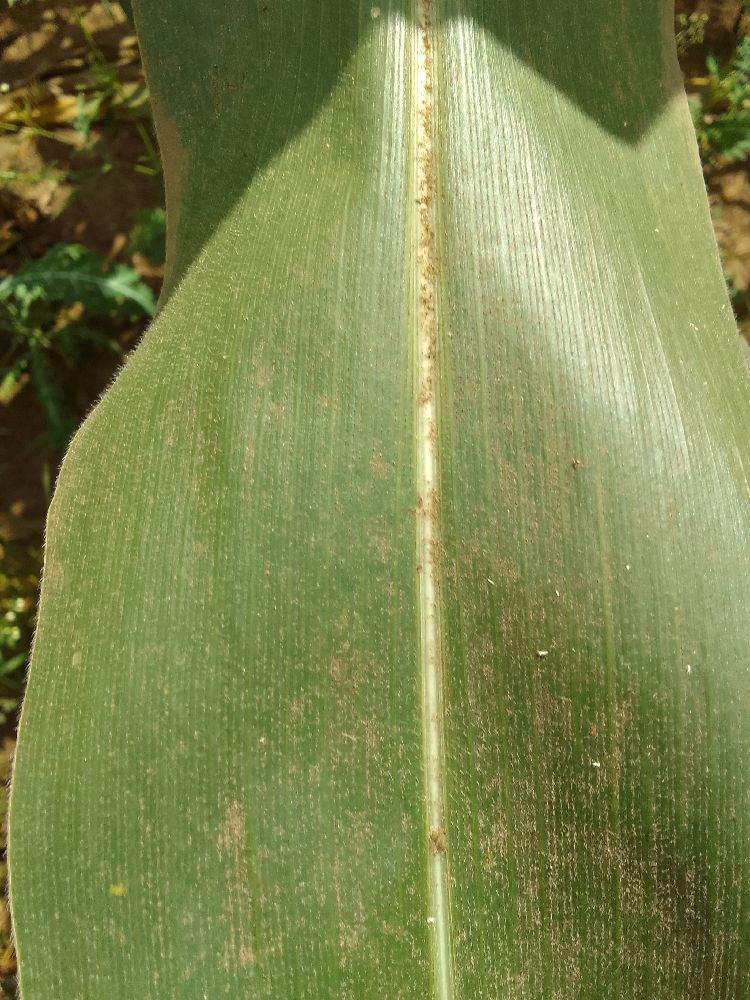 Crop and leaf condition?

maize, healthy
